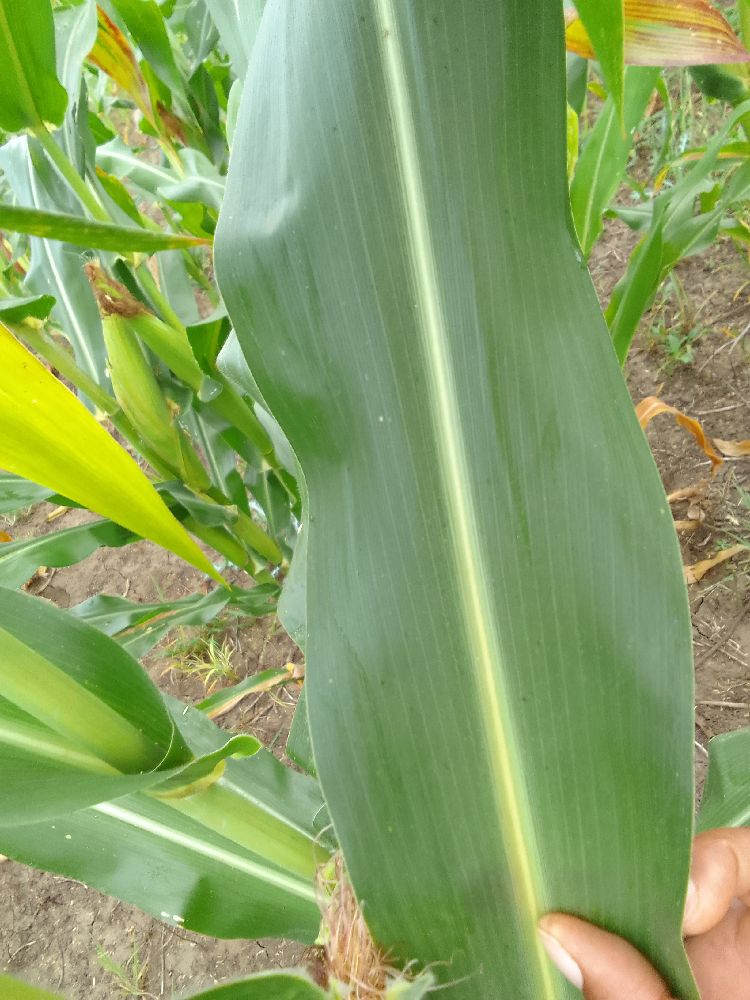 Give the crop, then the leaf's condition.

maize, healthy
